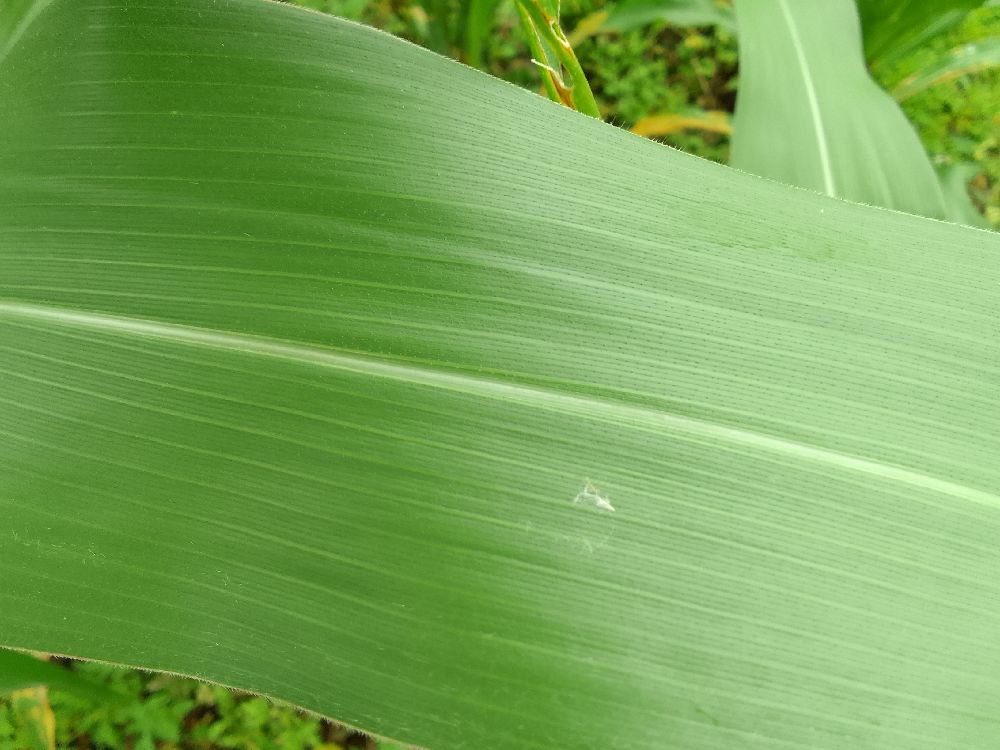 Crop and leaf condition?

maize, healthy
